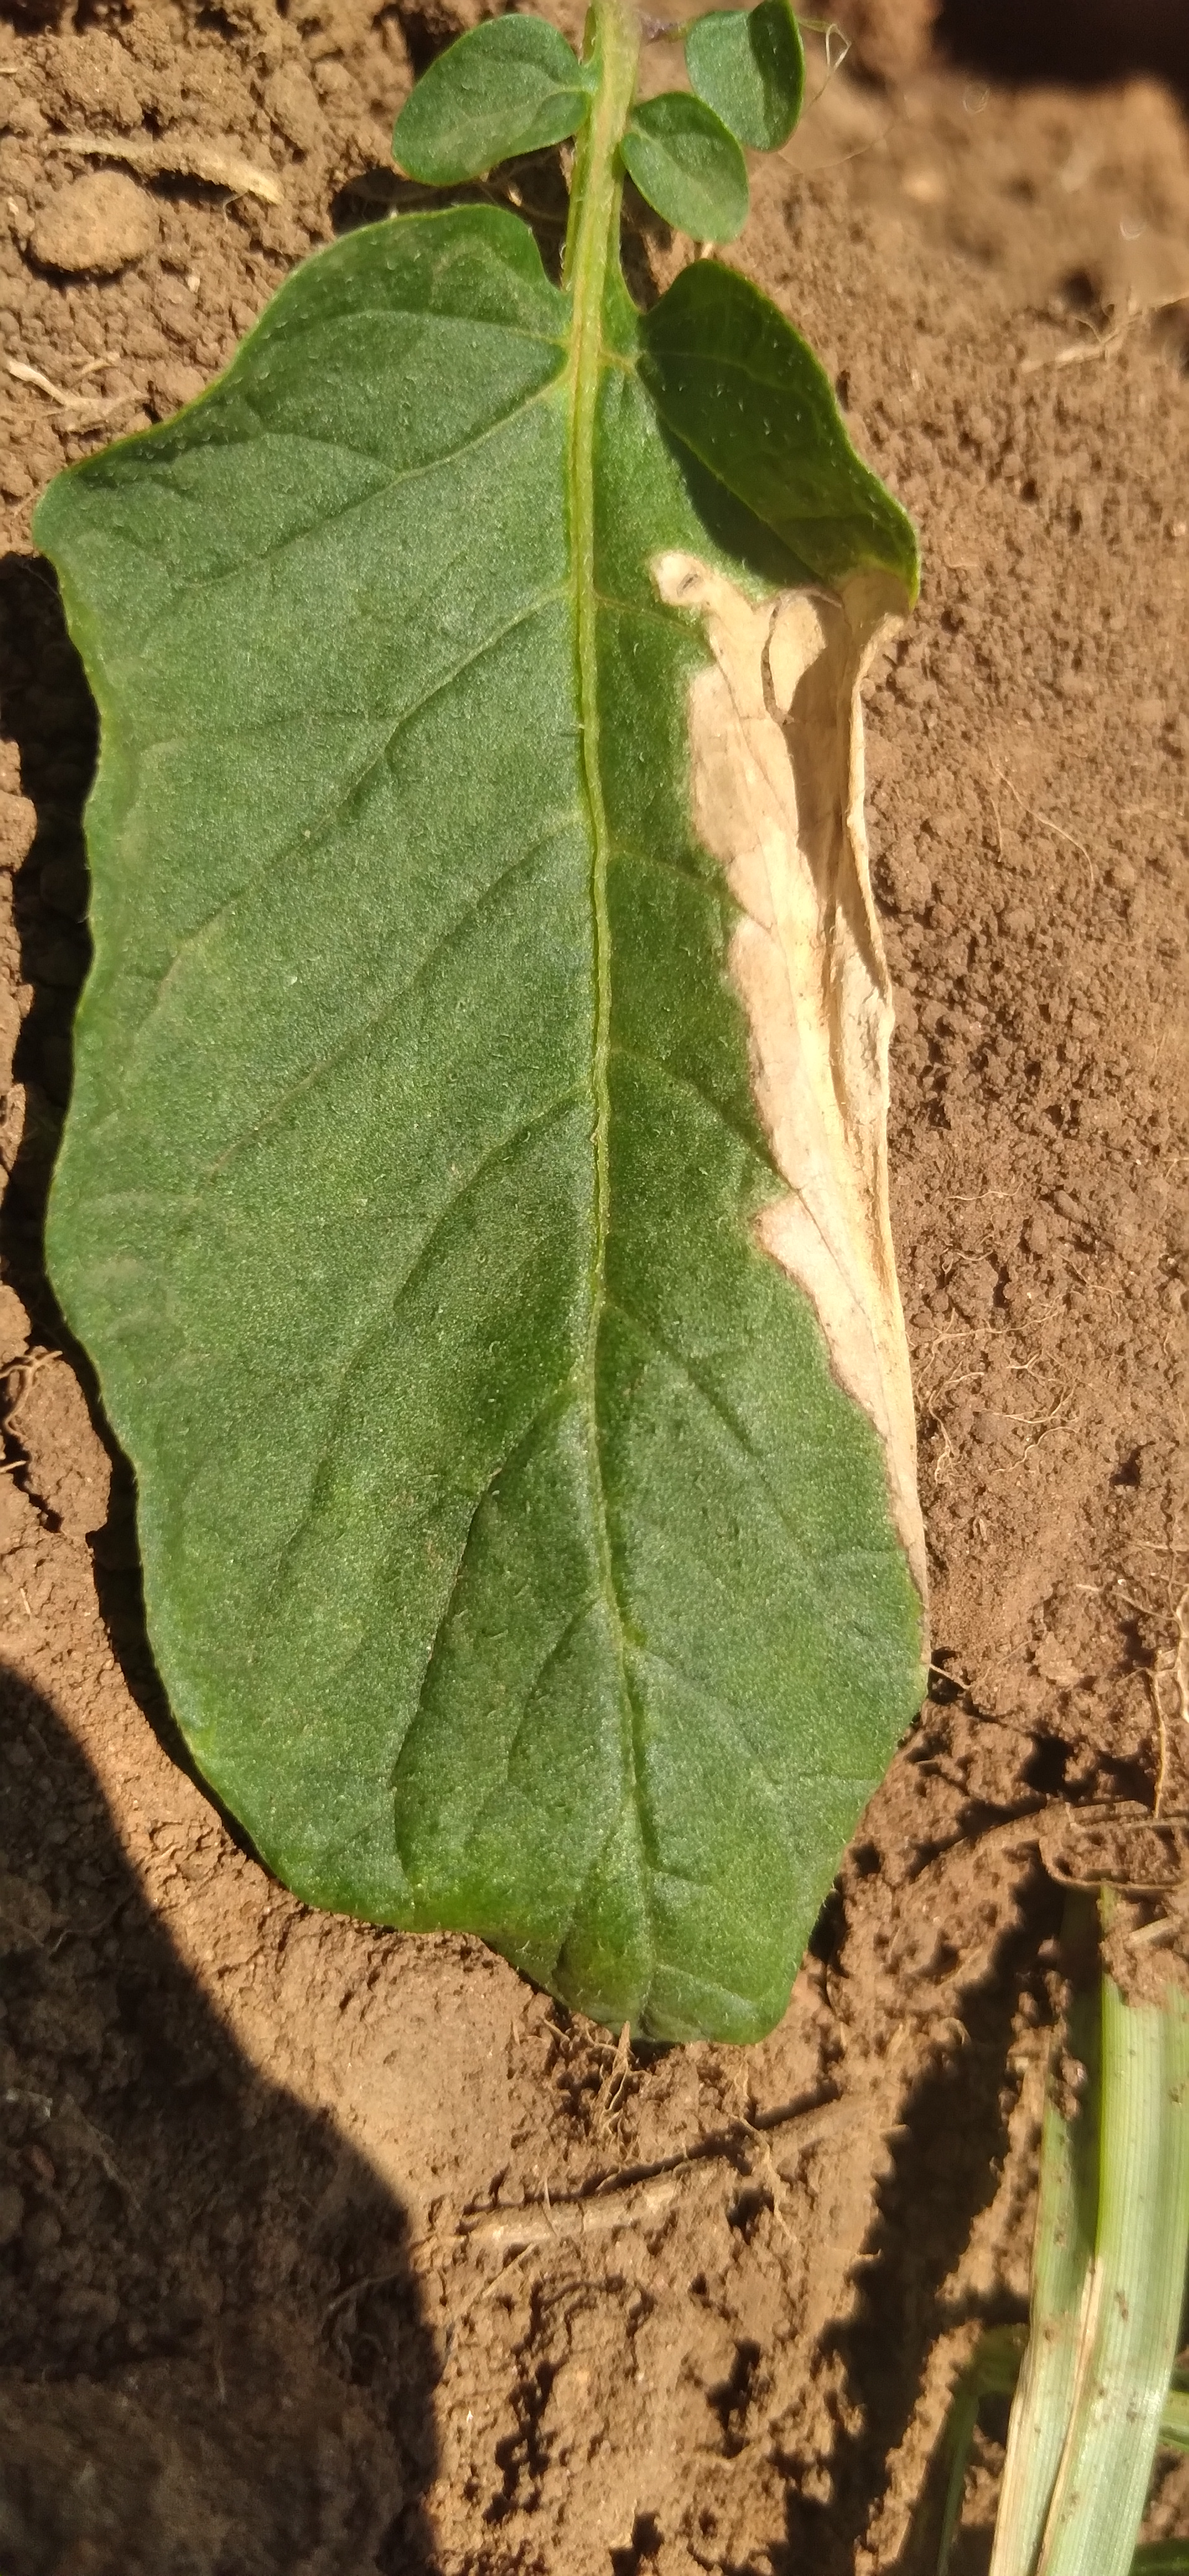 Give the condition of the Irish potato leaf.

early blight
